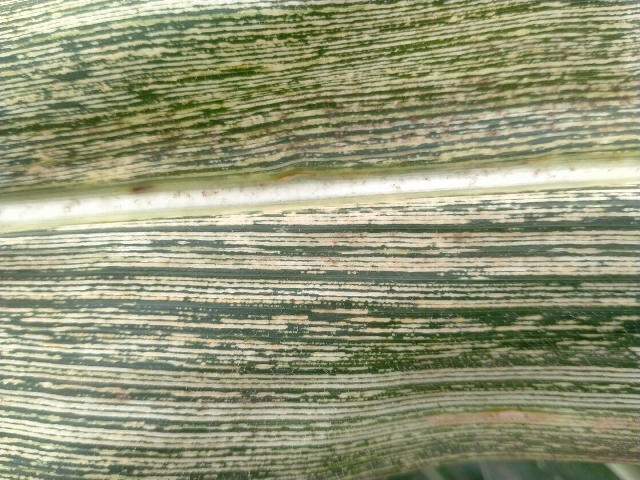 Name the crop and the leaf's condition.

maize, maize streak virus
